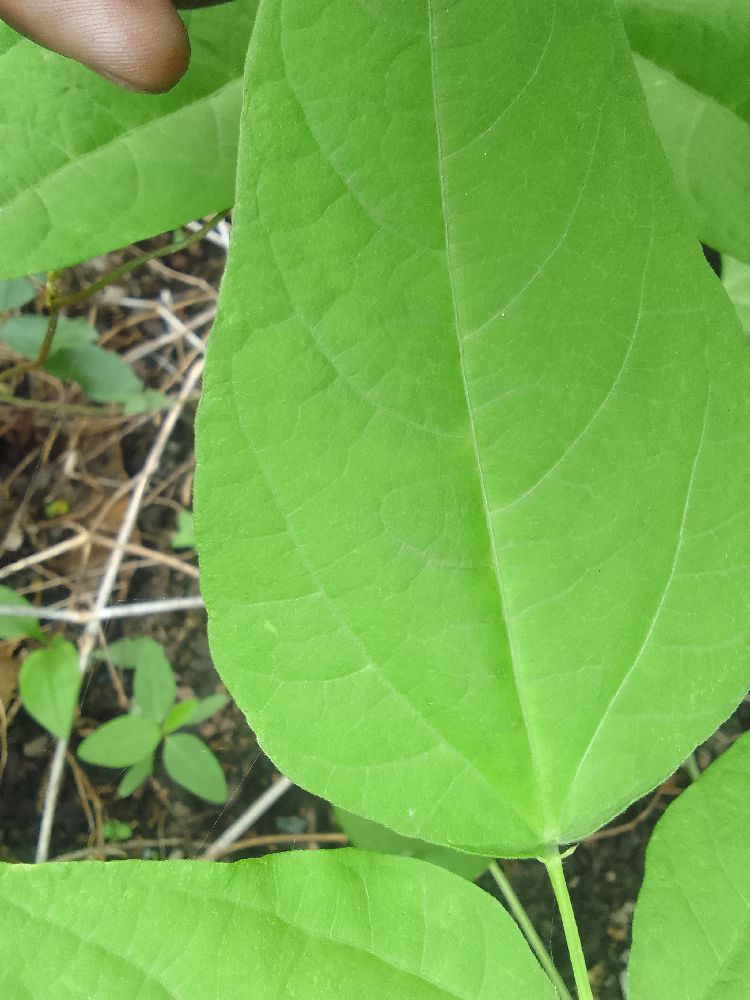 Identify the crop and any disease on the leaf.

common bean, healthy
